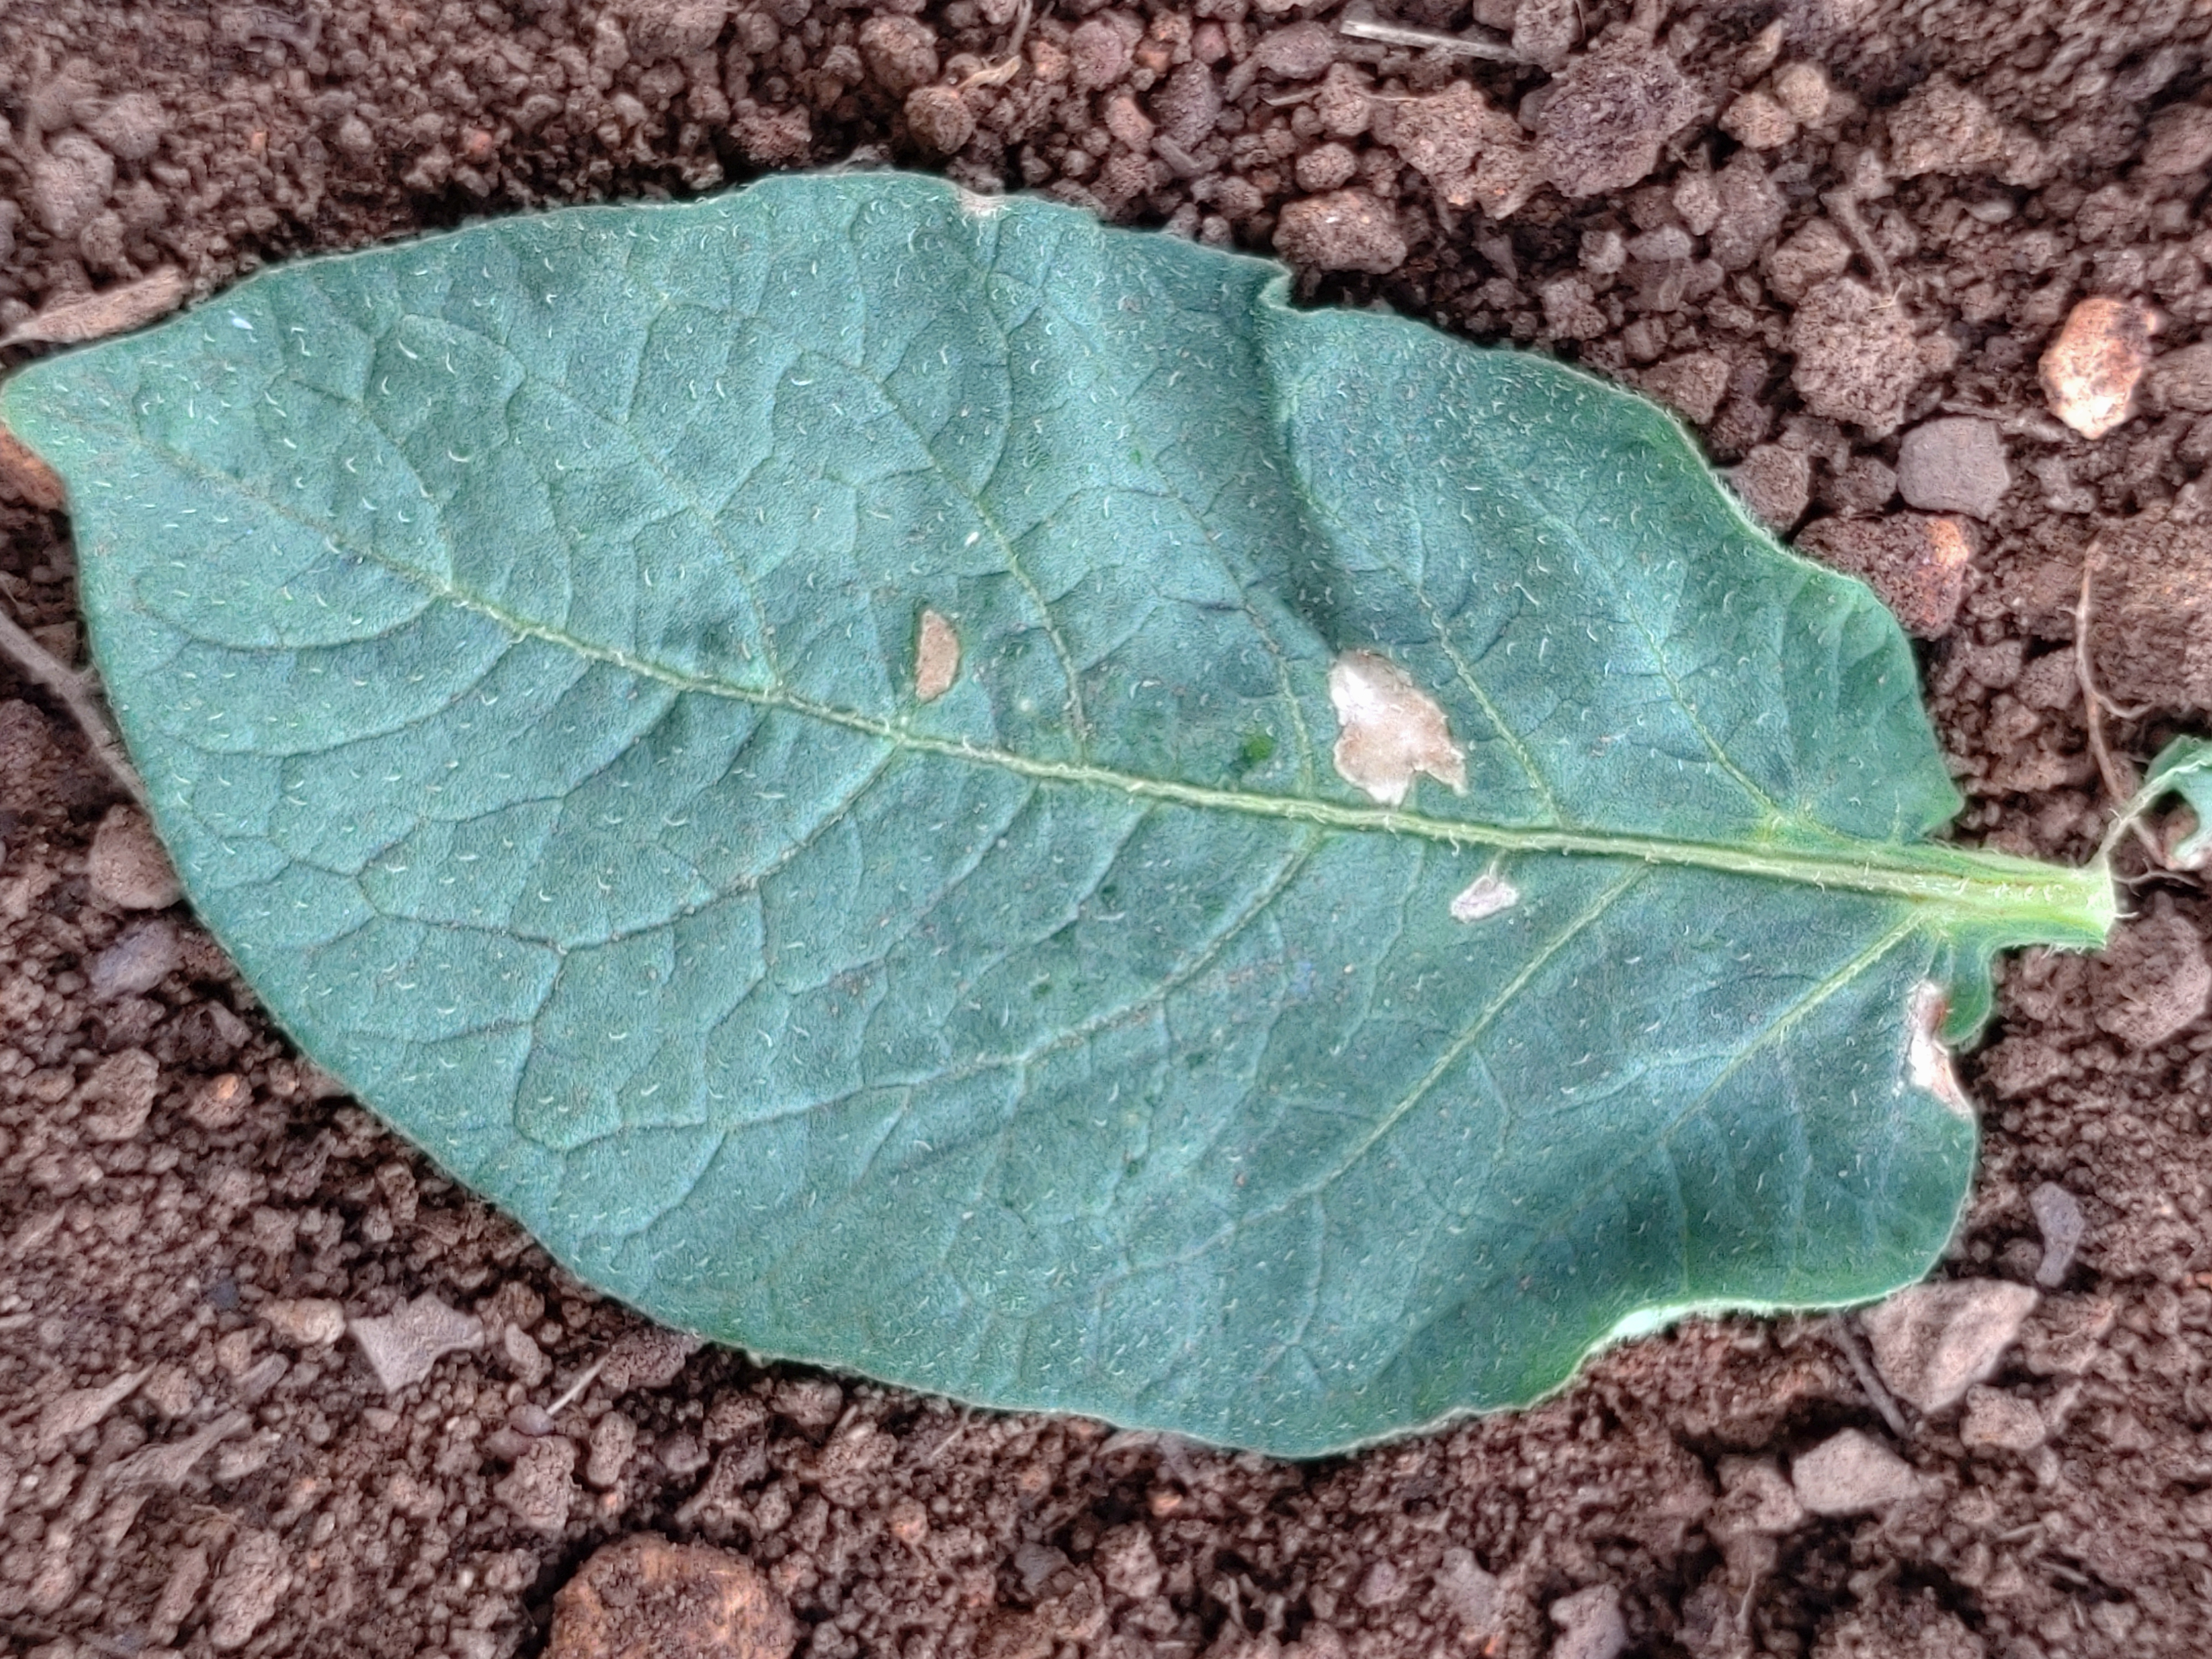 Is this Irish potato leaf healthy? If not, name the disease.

early blight
